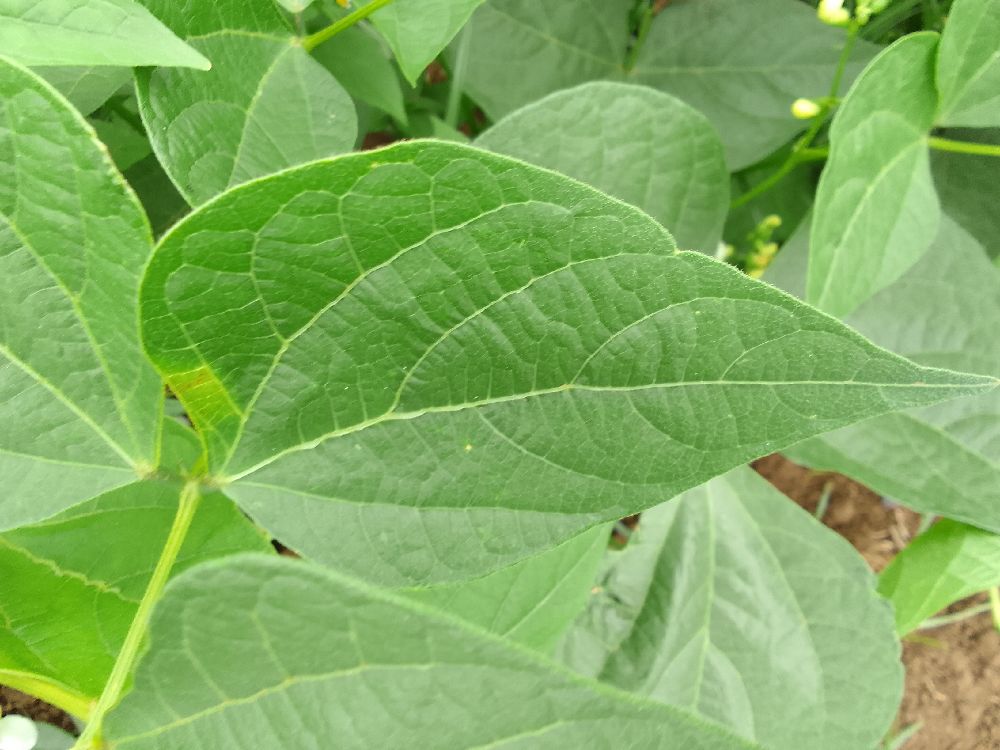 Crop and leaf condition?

common bean, healthy
